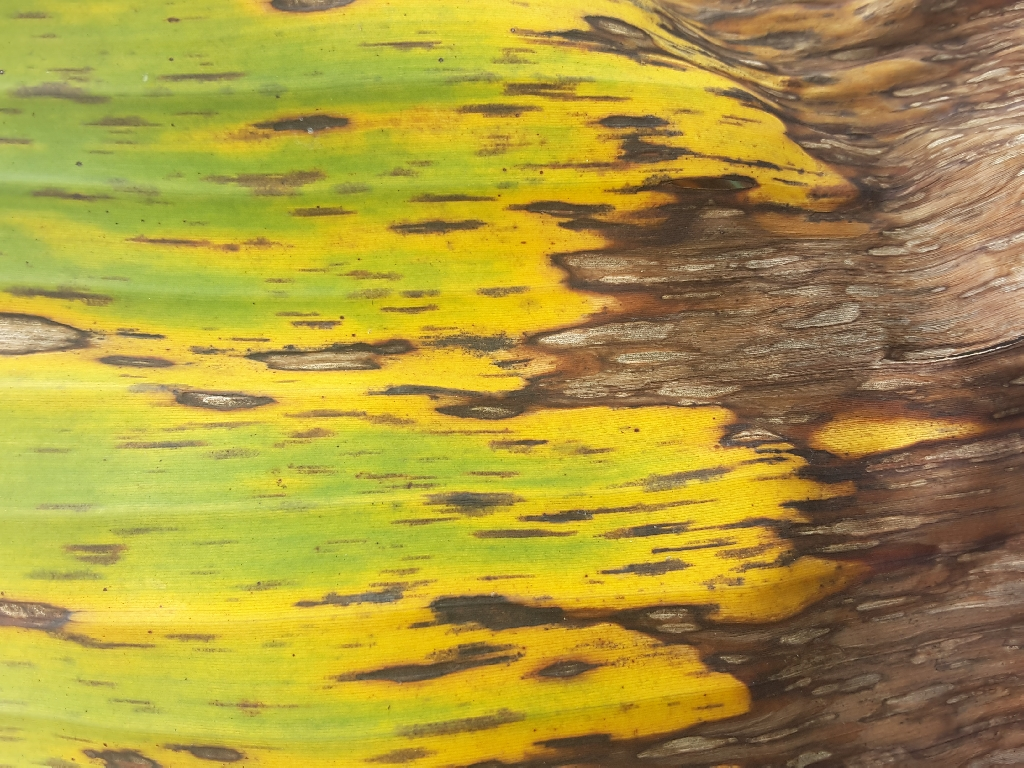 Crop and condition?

banana, black sigatoka
